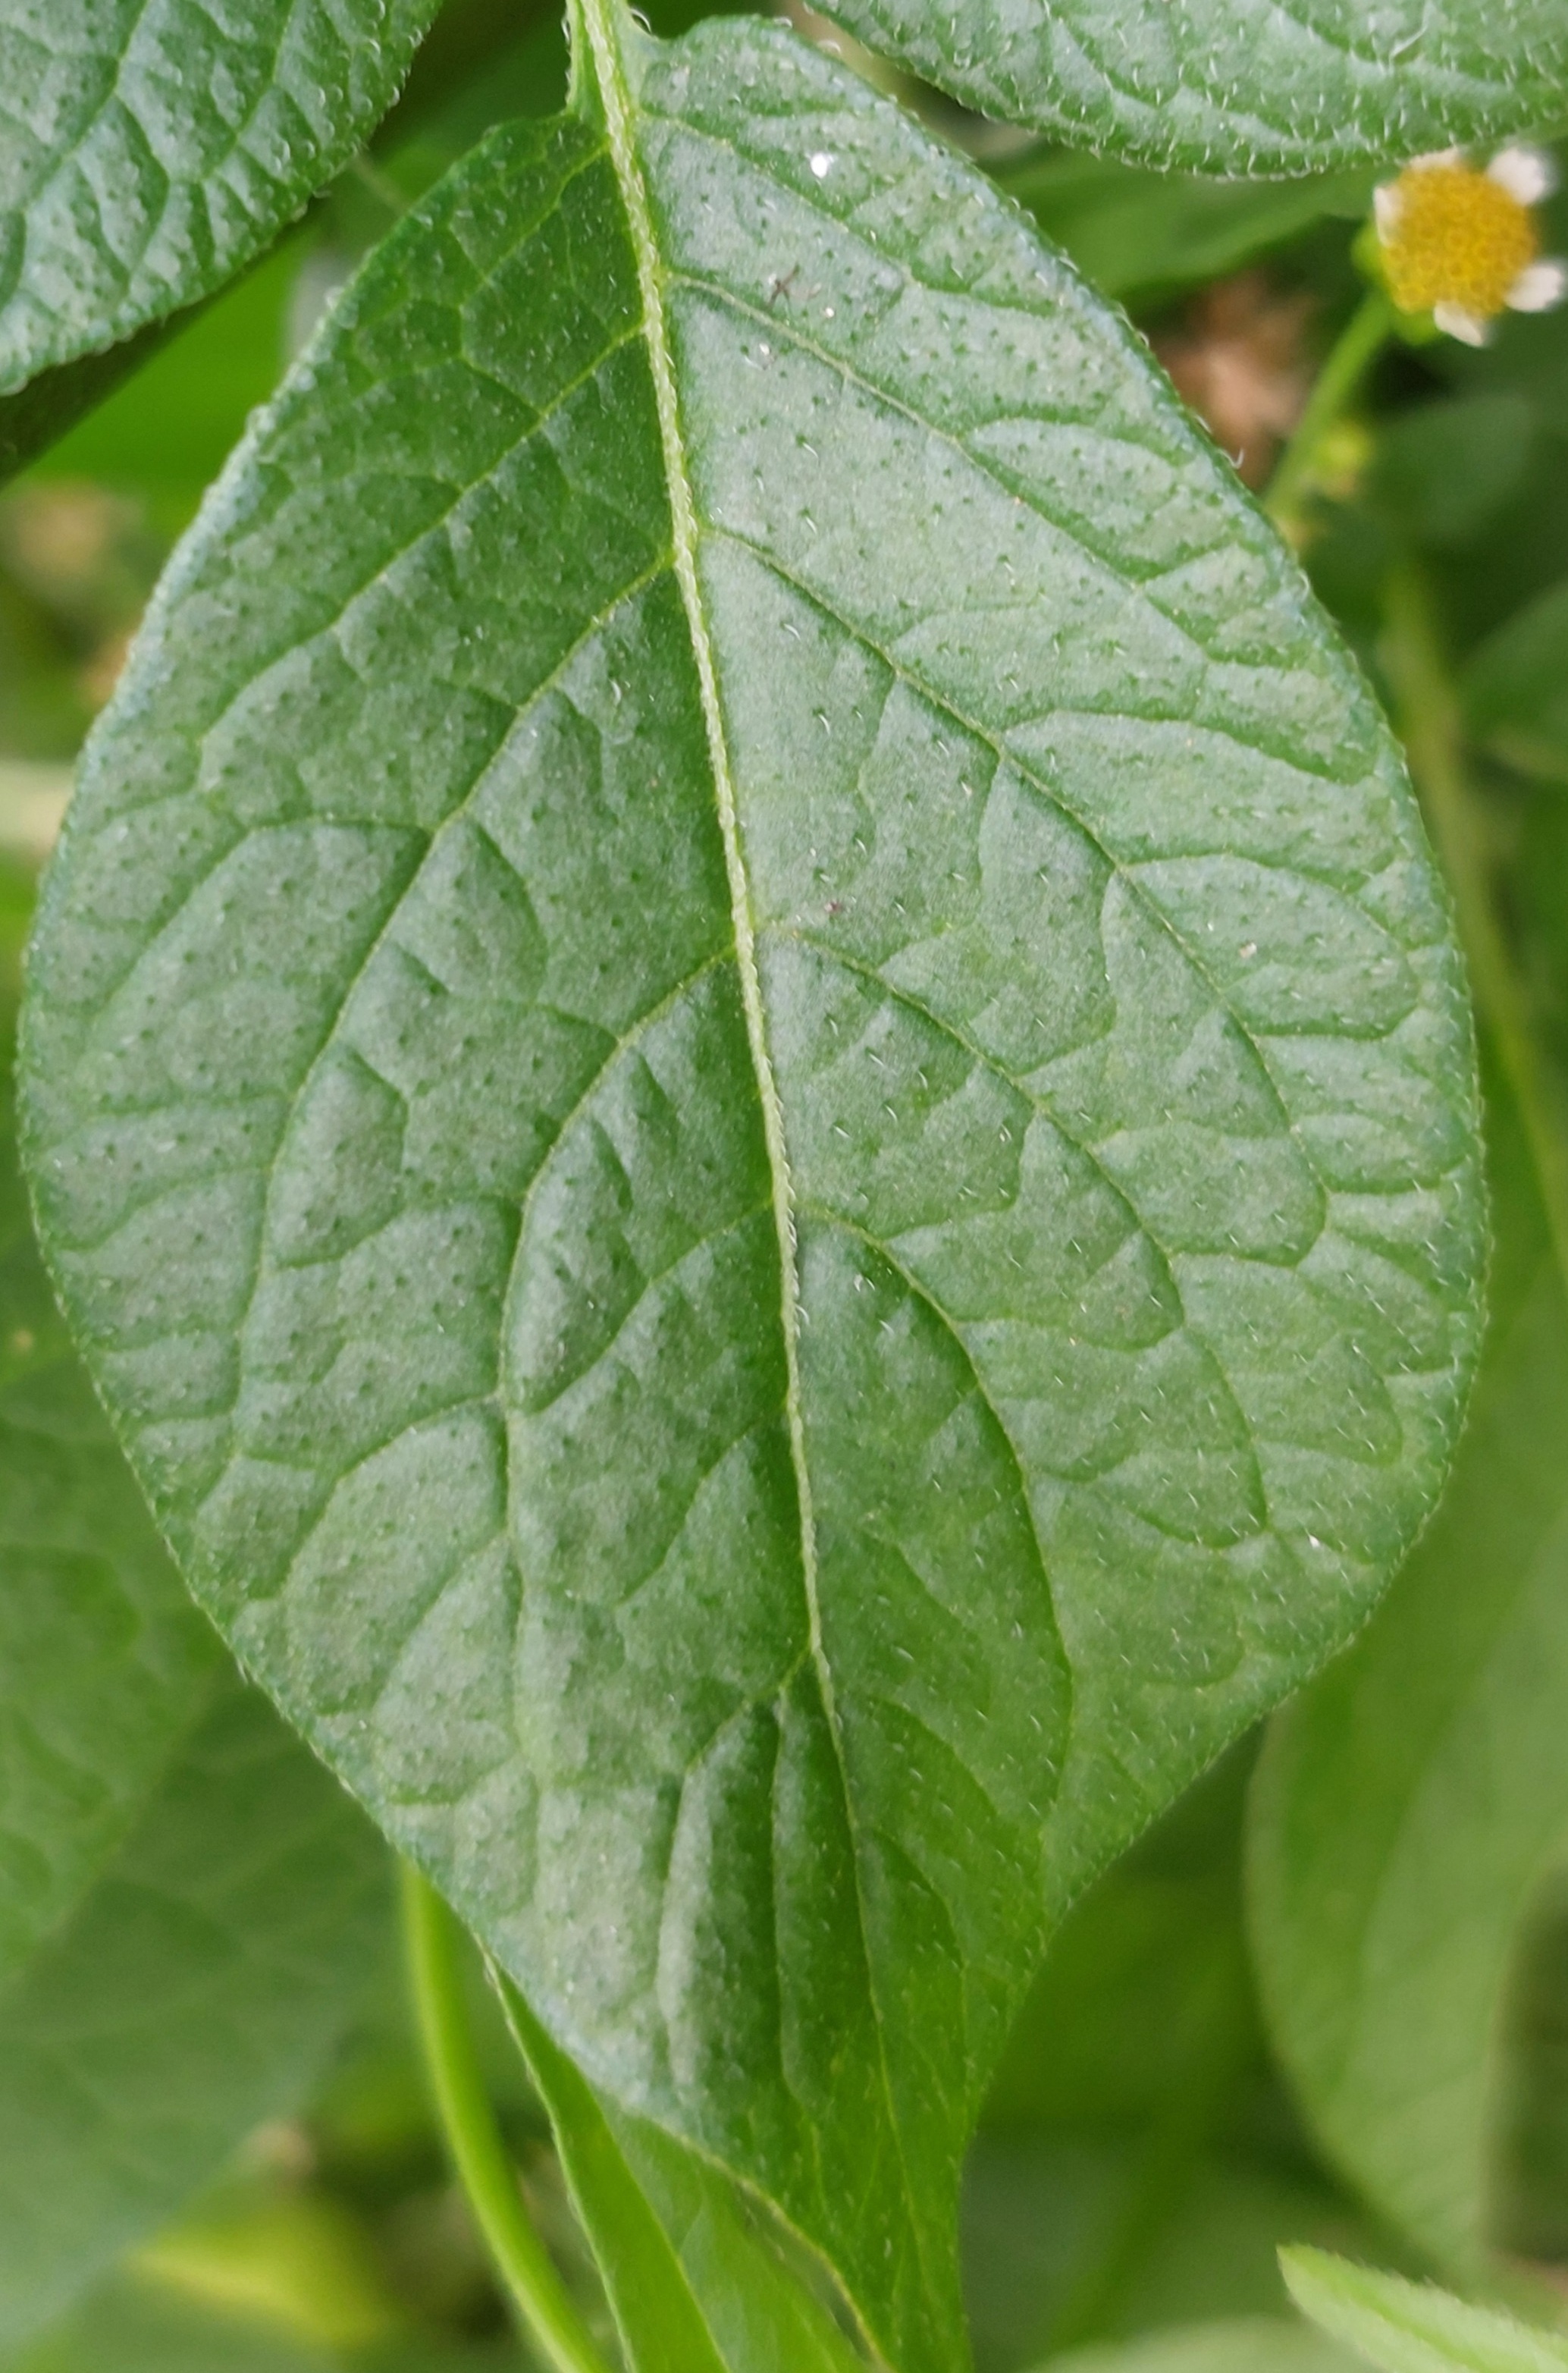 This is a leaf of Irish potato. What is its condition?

healthy
